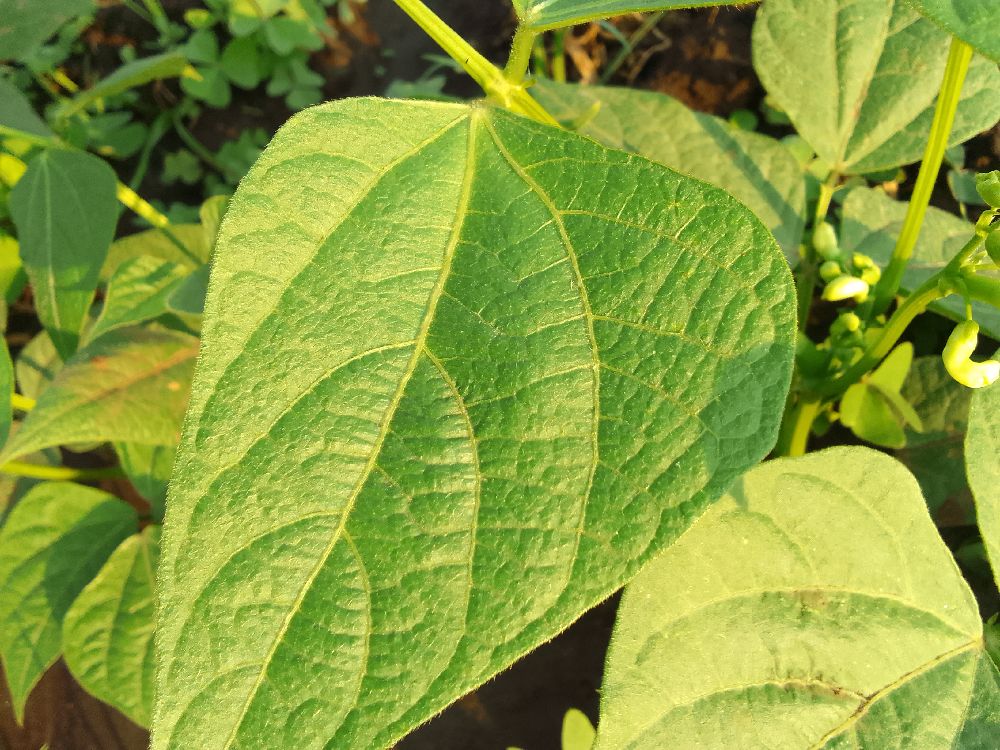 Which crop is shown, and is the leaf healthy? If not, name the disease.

common bean, healthy
